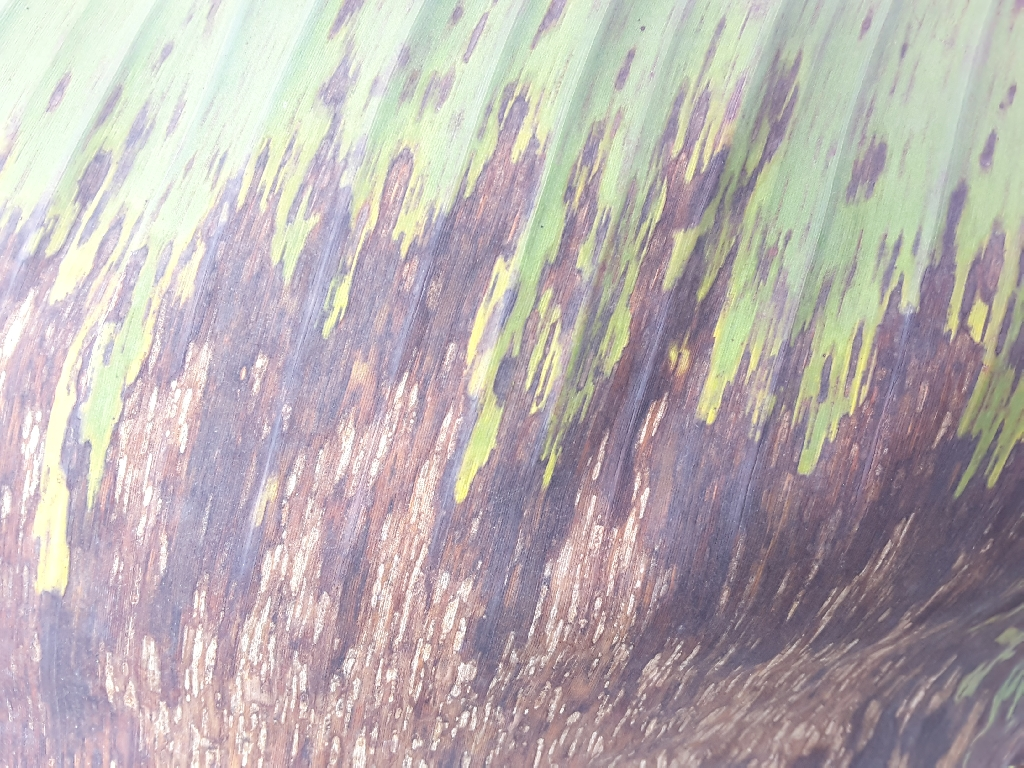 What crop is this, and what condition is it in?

banana, black sigatoka
